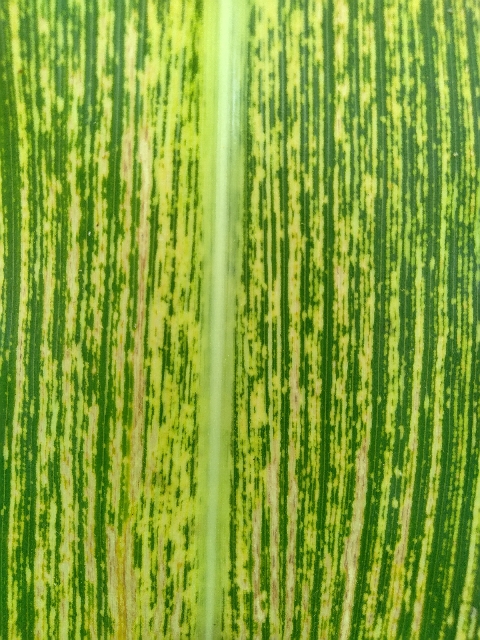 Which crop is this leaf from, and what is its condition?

maize, maize streak virus
